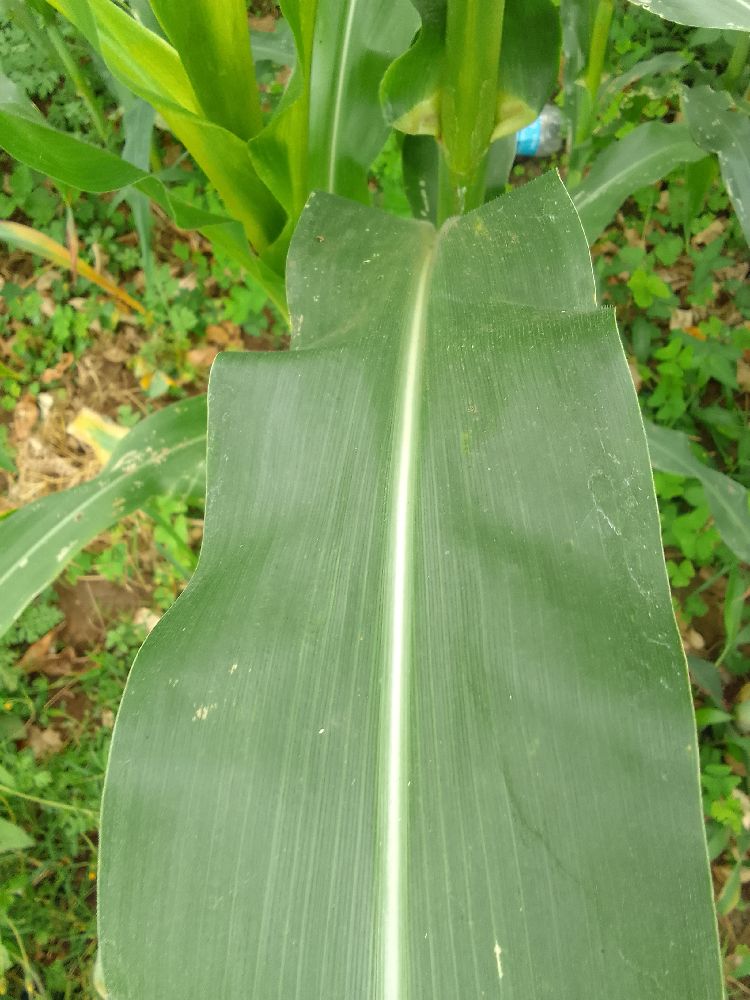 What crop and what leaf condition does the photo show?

maize, healthy
